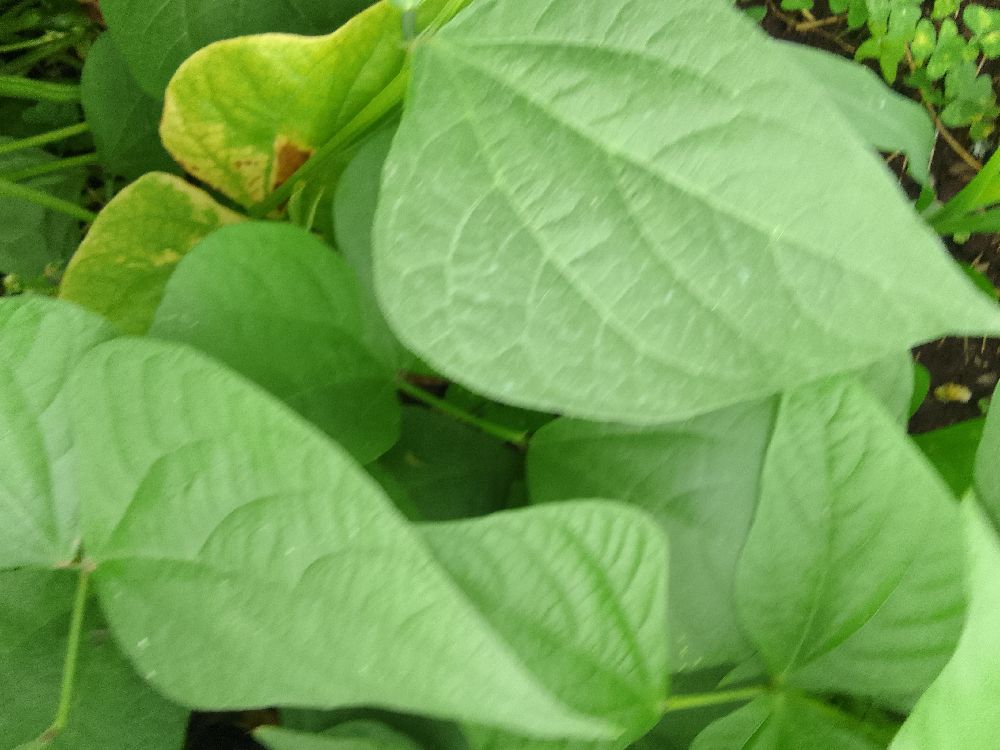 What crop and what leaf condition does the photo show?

common bean, healthy
